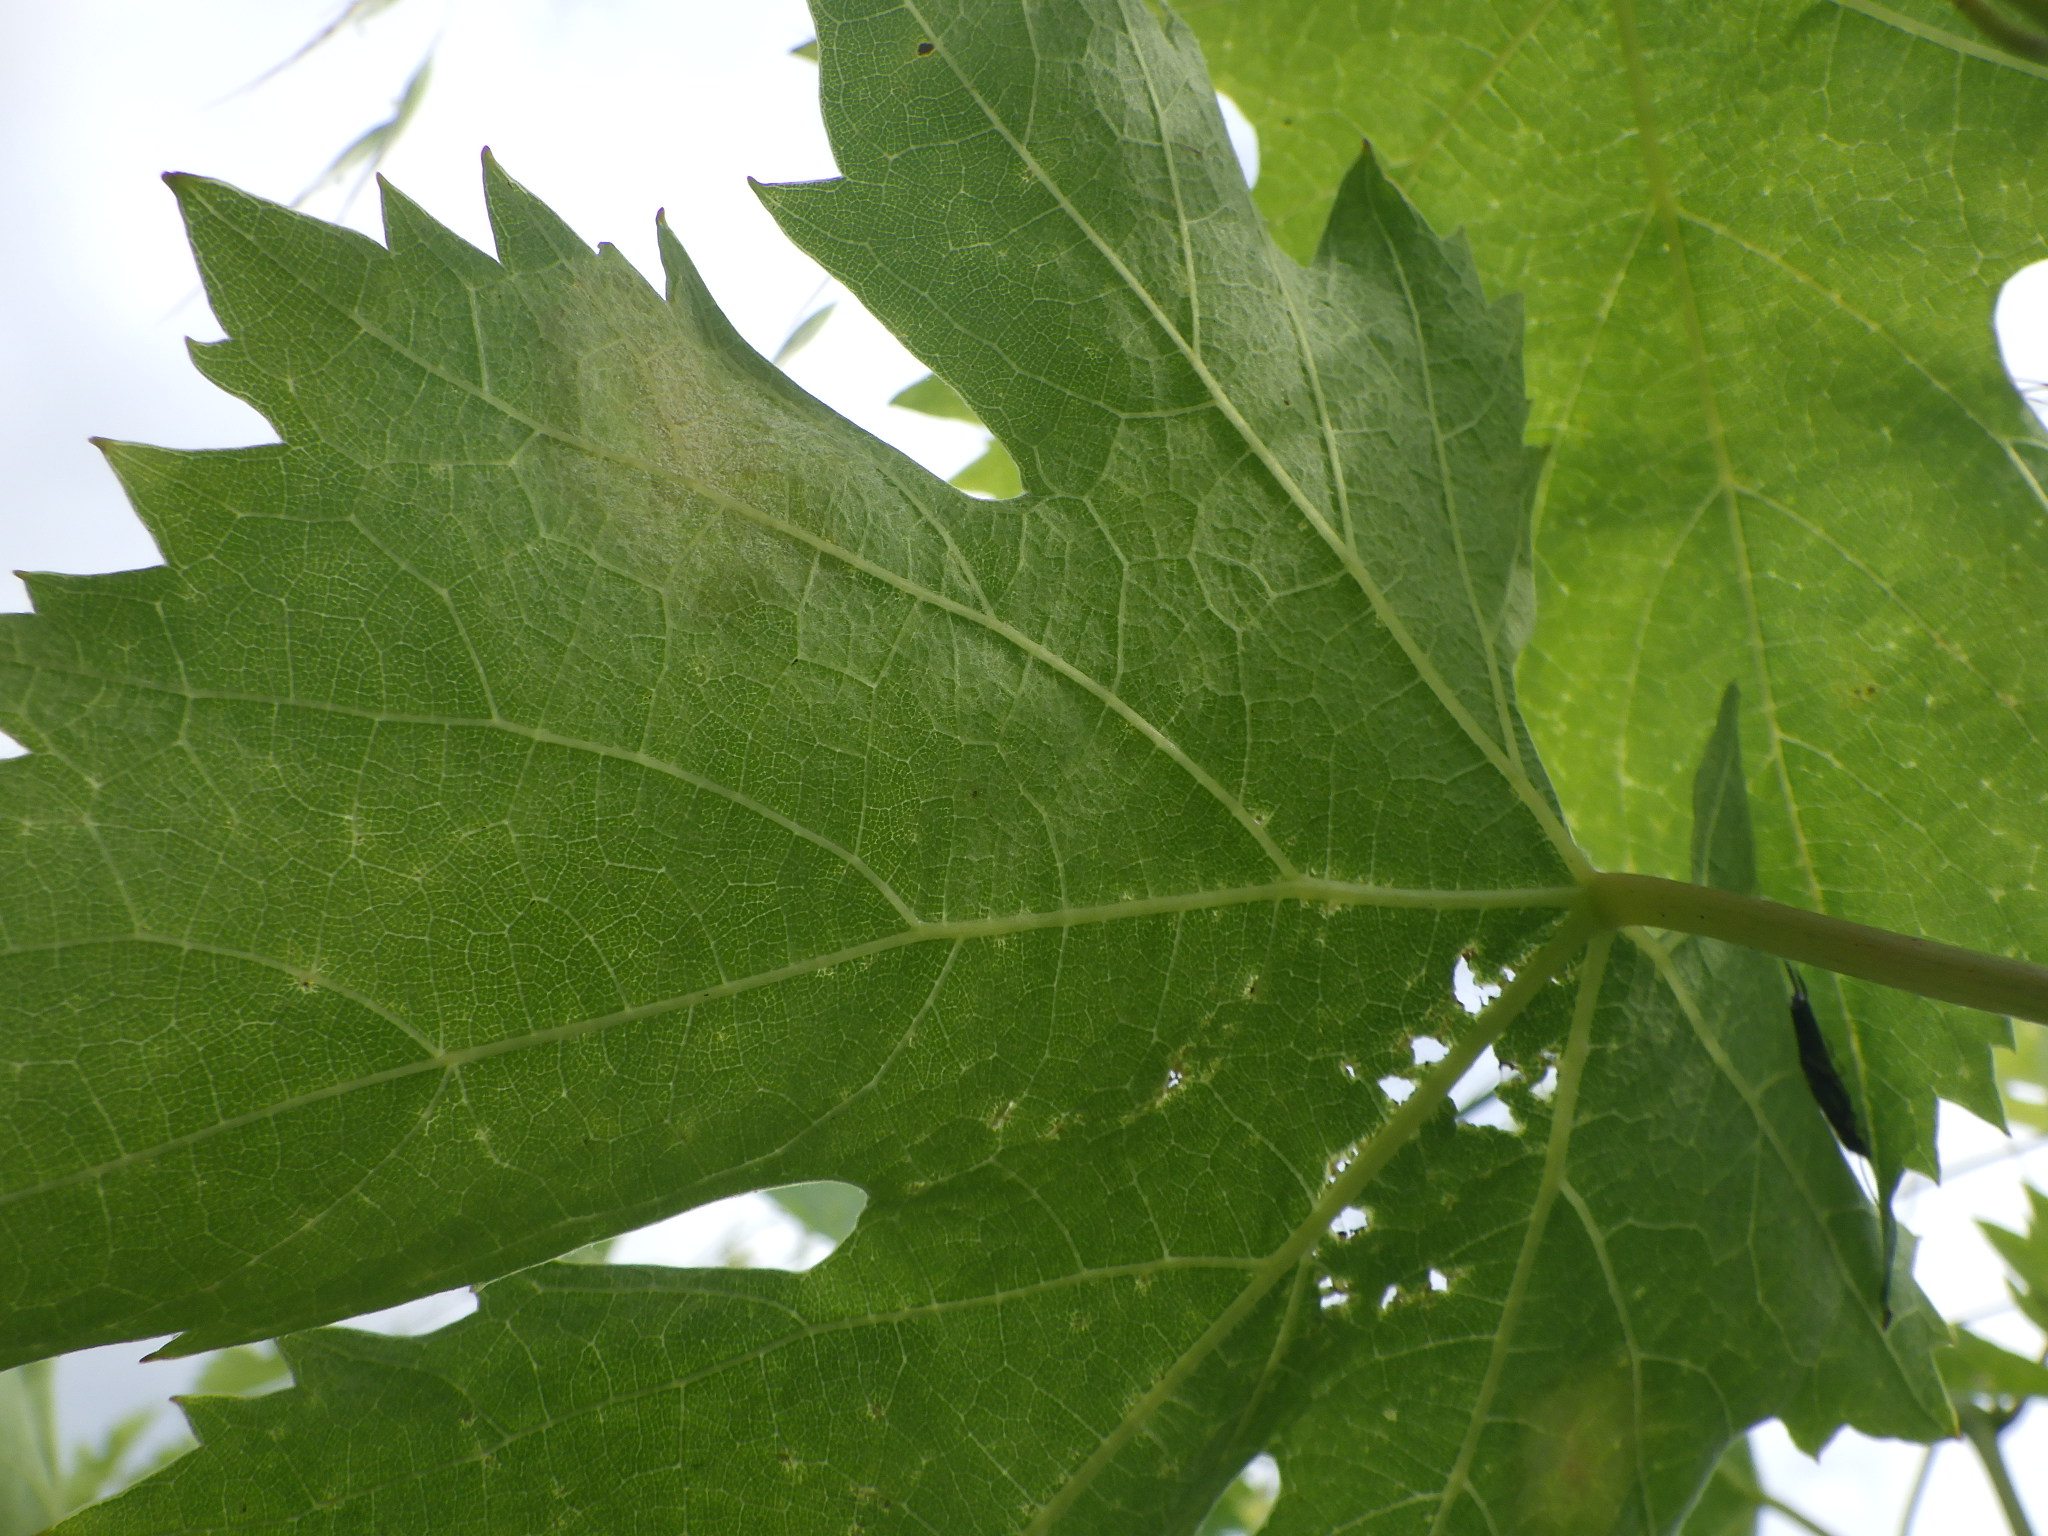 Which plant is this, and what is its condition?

grapevine, mites, phytophagous
